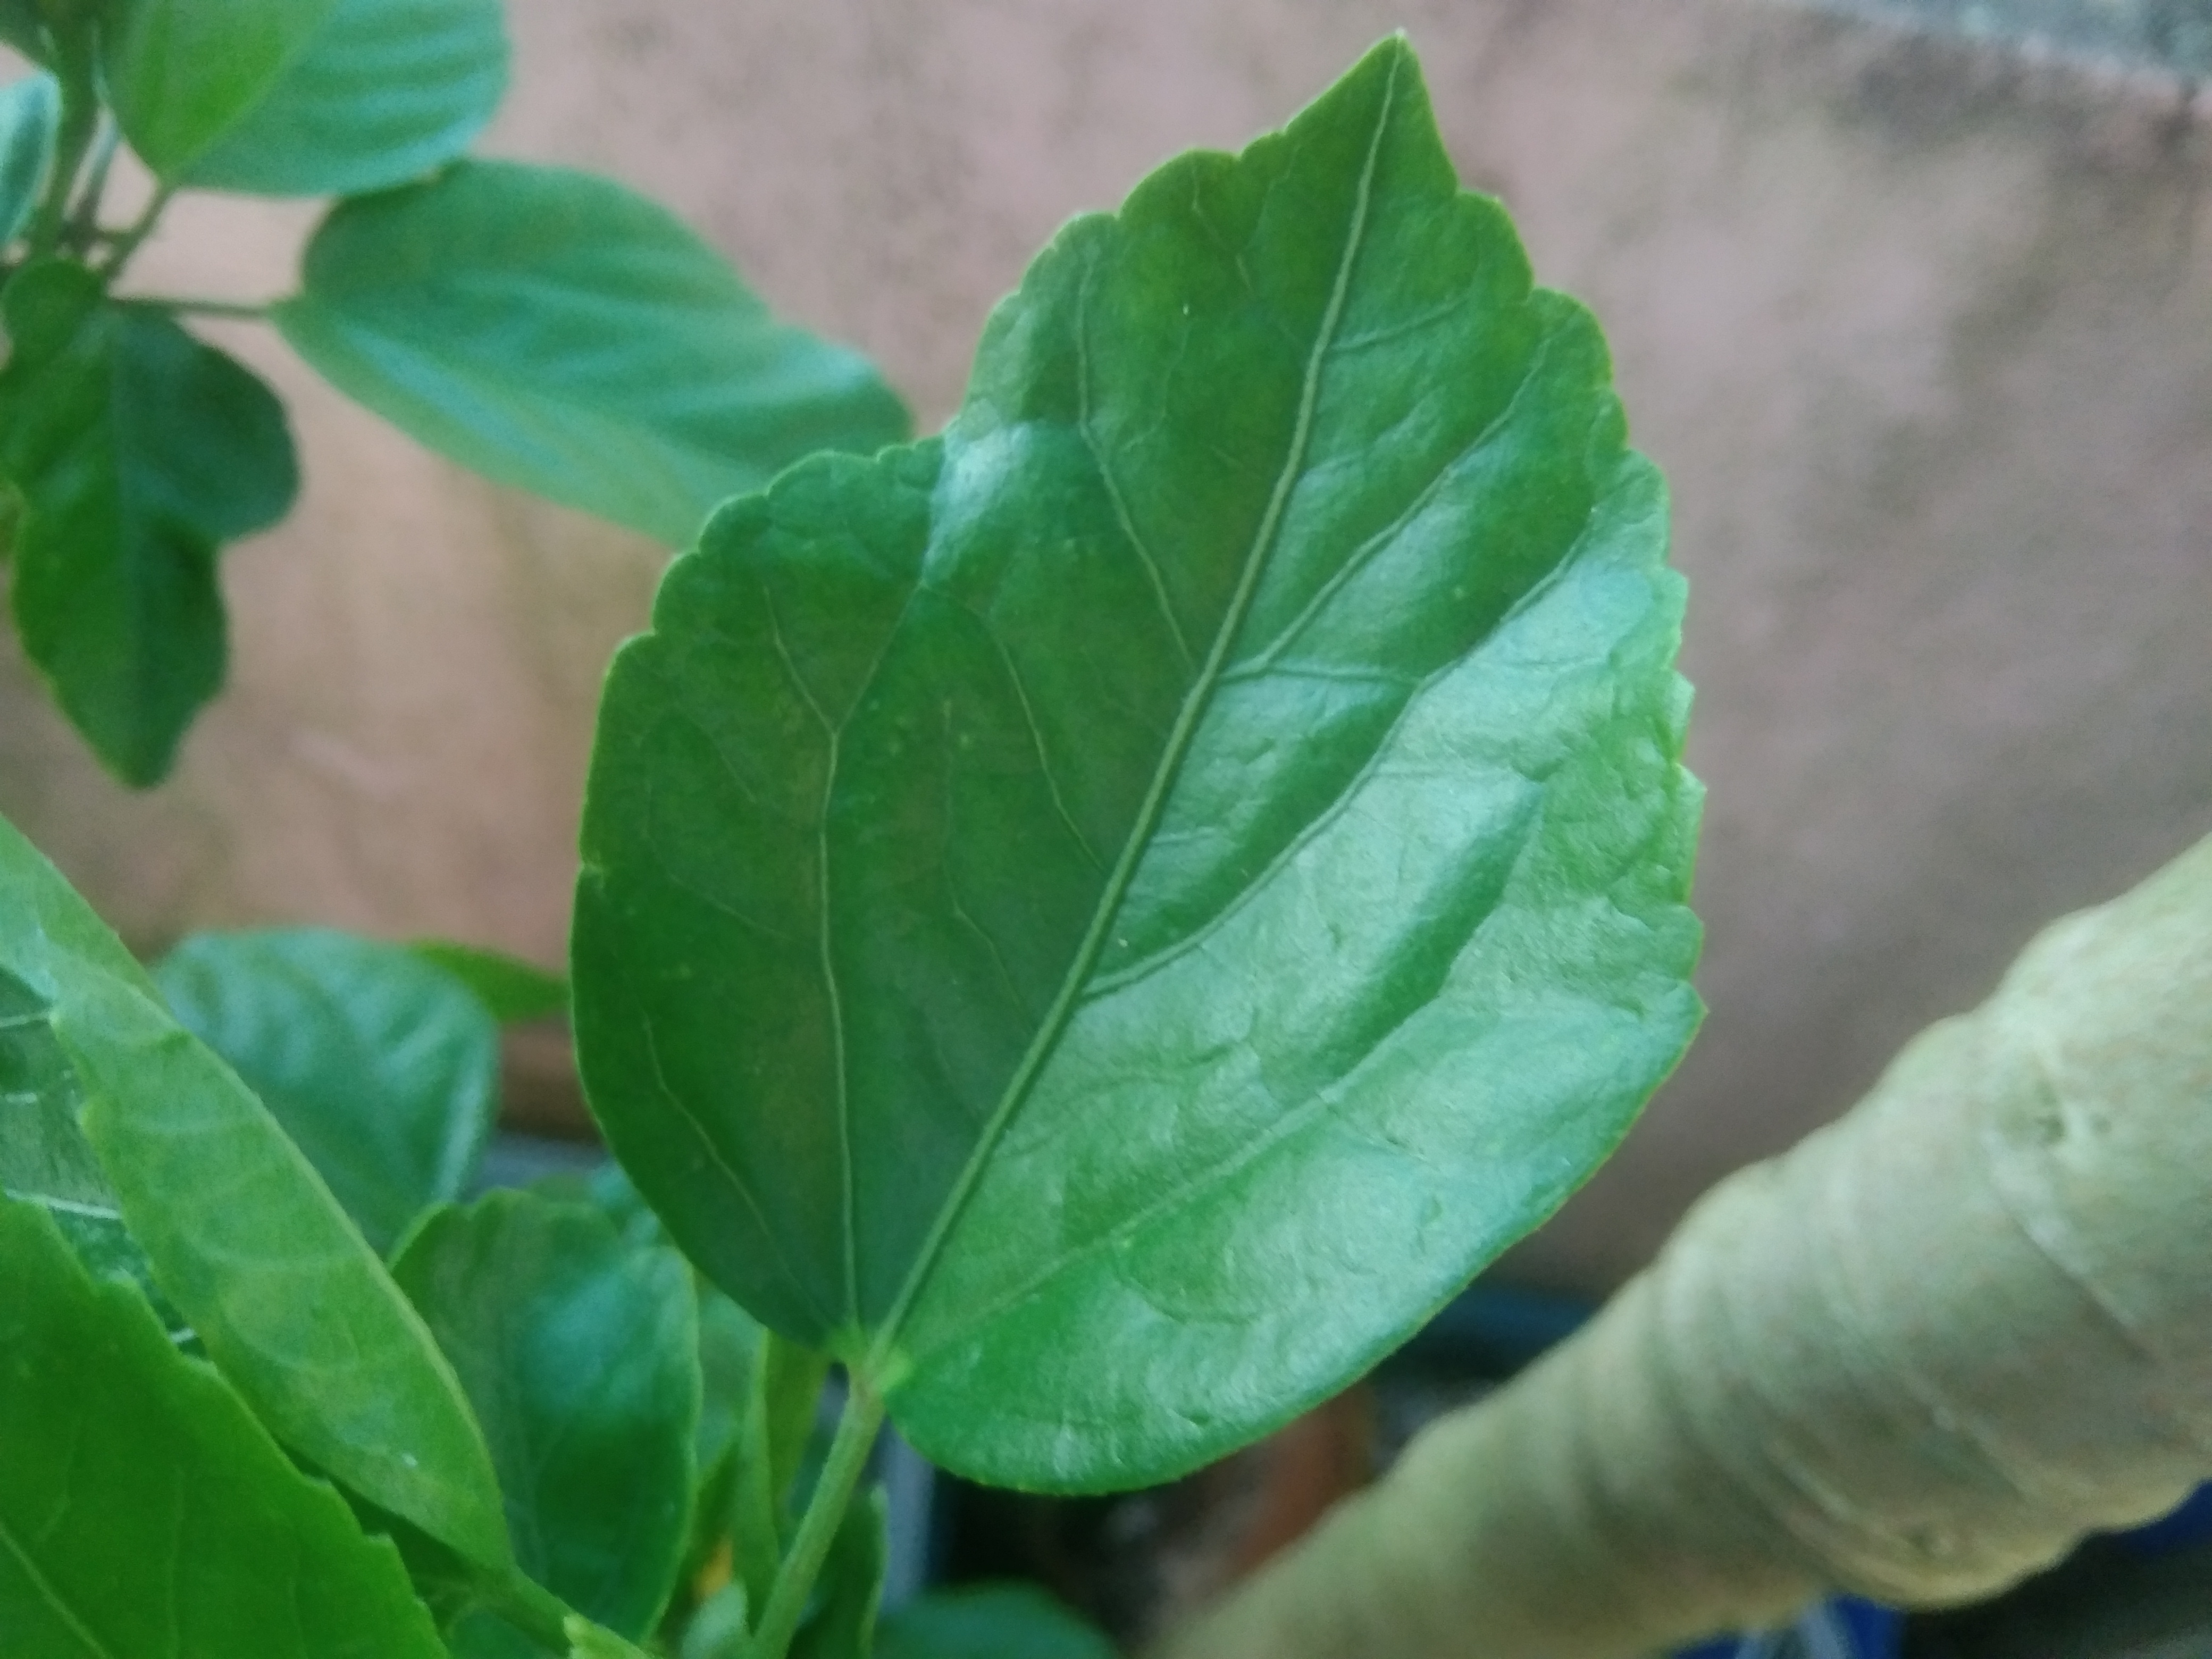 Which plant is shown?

hibiscus
